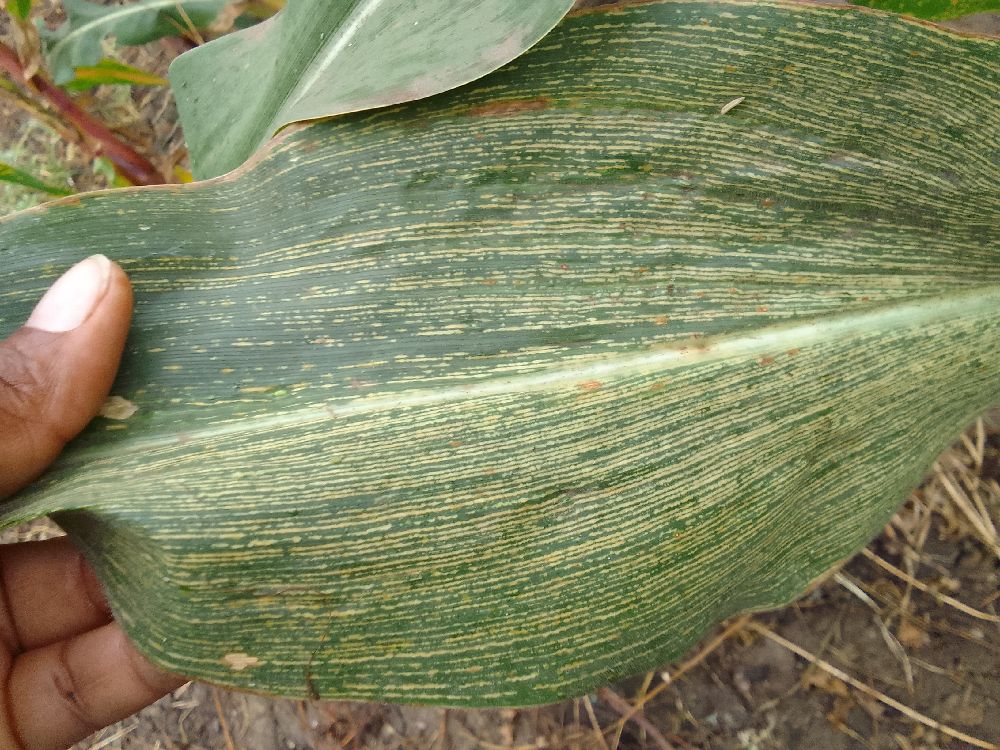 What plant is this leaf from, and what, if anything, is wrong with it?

maize, maize streak virus
